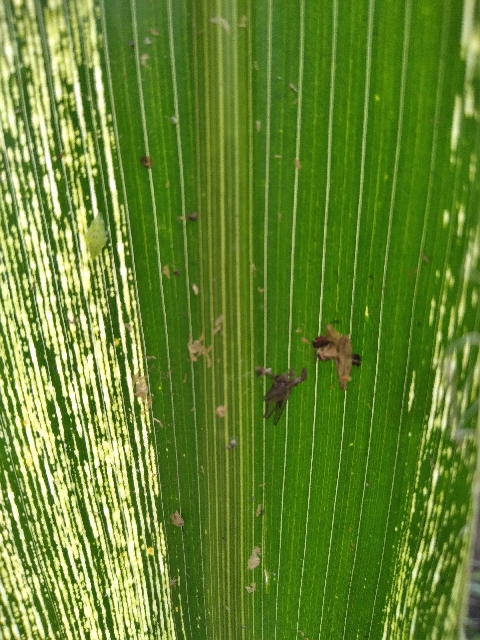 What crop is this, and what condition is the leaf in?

maize, maize streak virus
